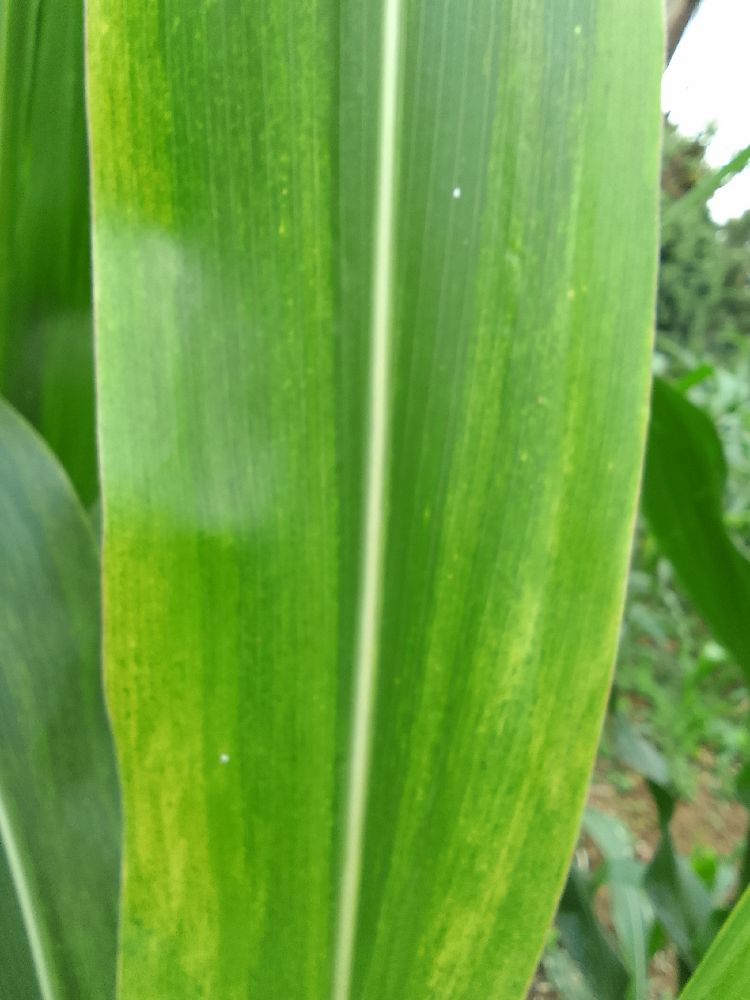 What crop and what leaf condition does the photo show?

maize, maize lethal necrosis
